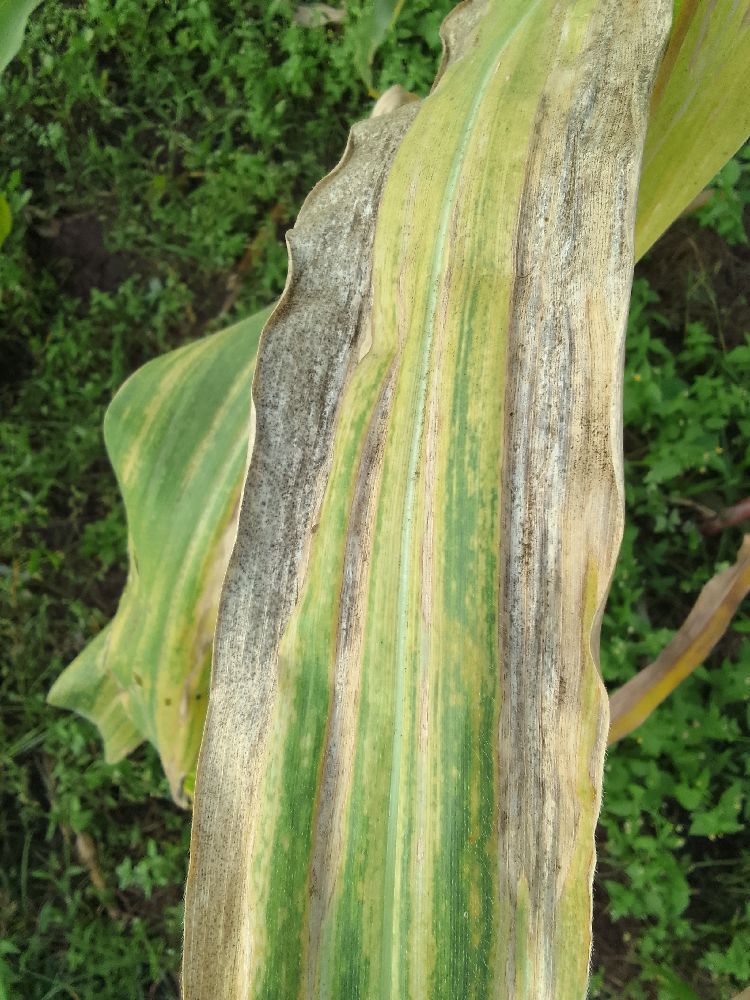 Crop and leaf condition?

maize, maize lethal necrosis
